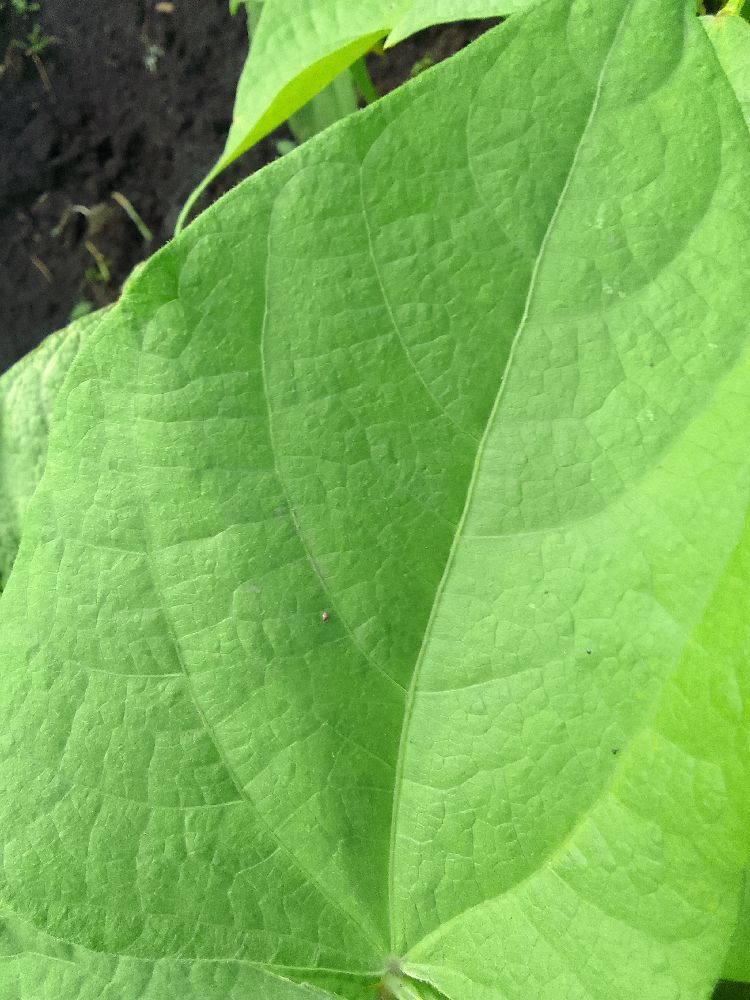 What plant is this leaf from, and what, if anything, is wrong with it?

common bean, healthy
